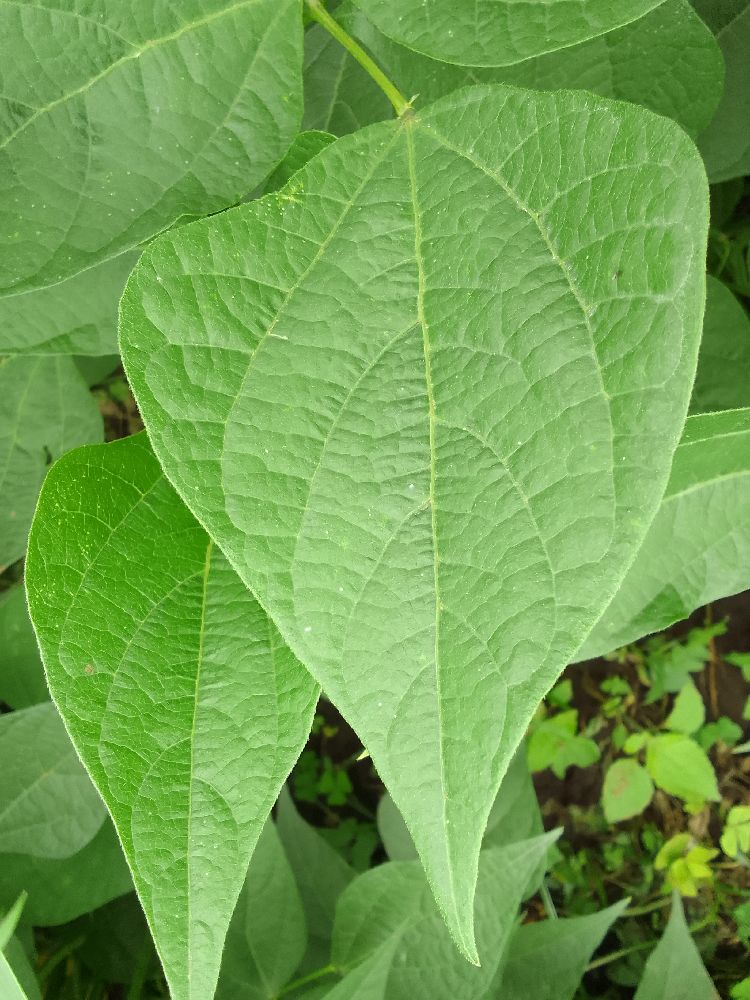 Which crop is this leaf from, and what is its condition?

common bean, healthy
